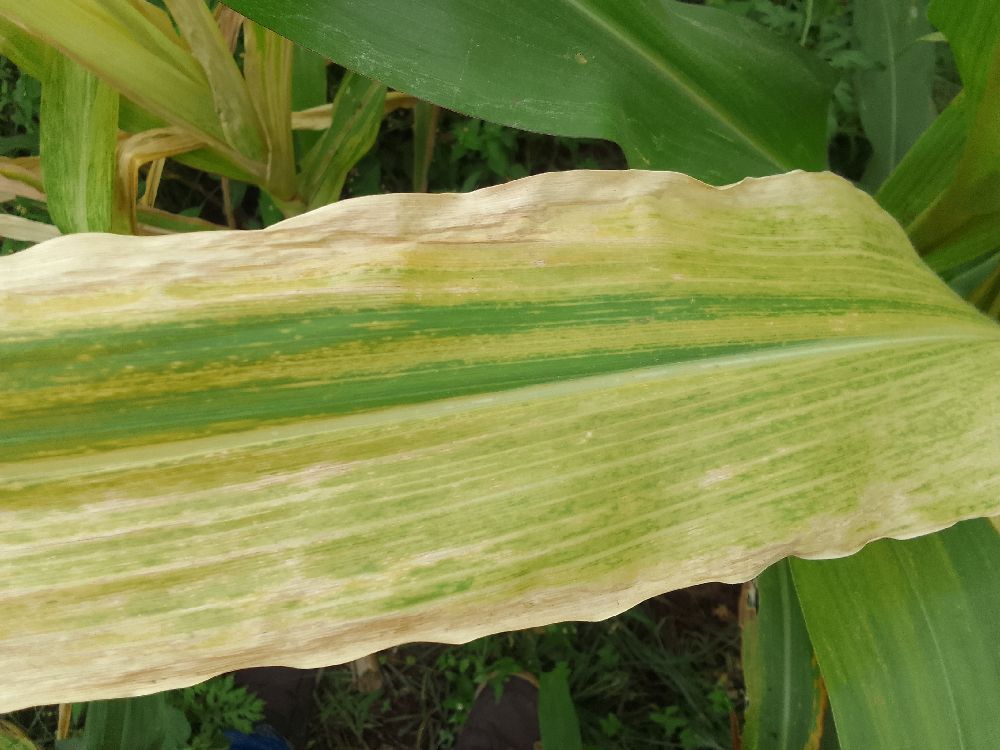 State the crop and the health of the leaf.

maize, maize lethal necrosis
